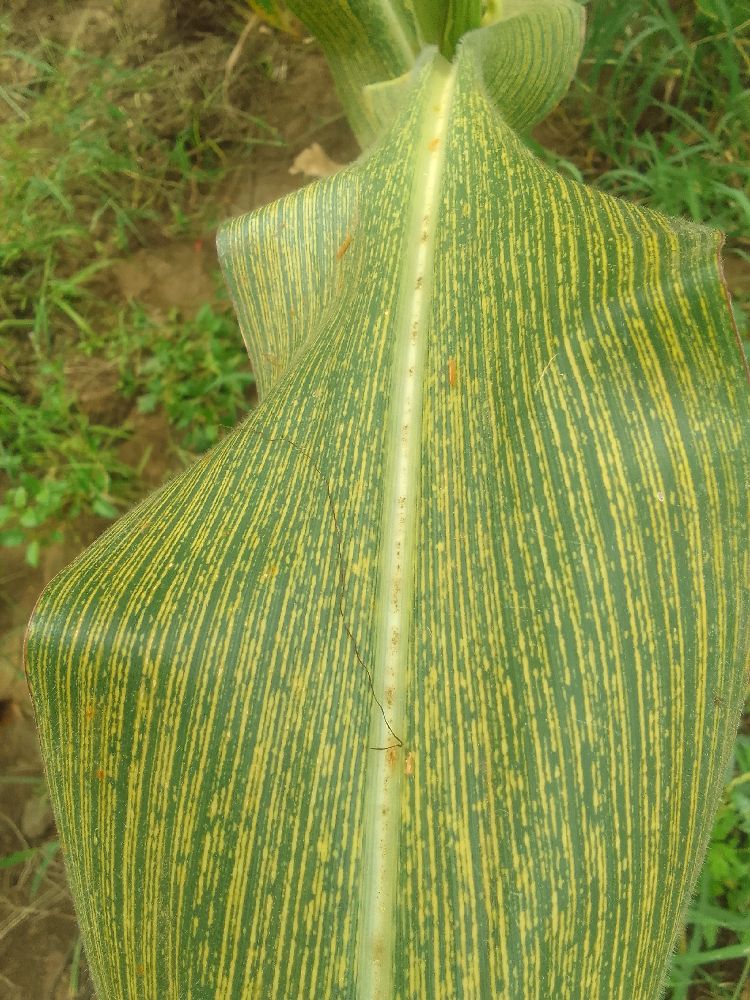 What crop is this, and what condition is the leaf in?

maize, maize streak virus
